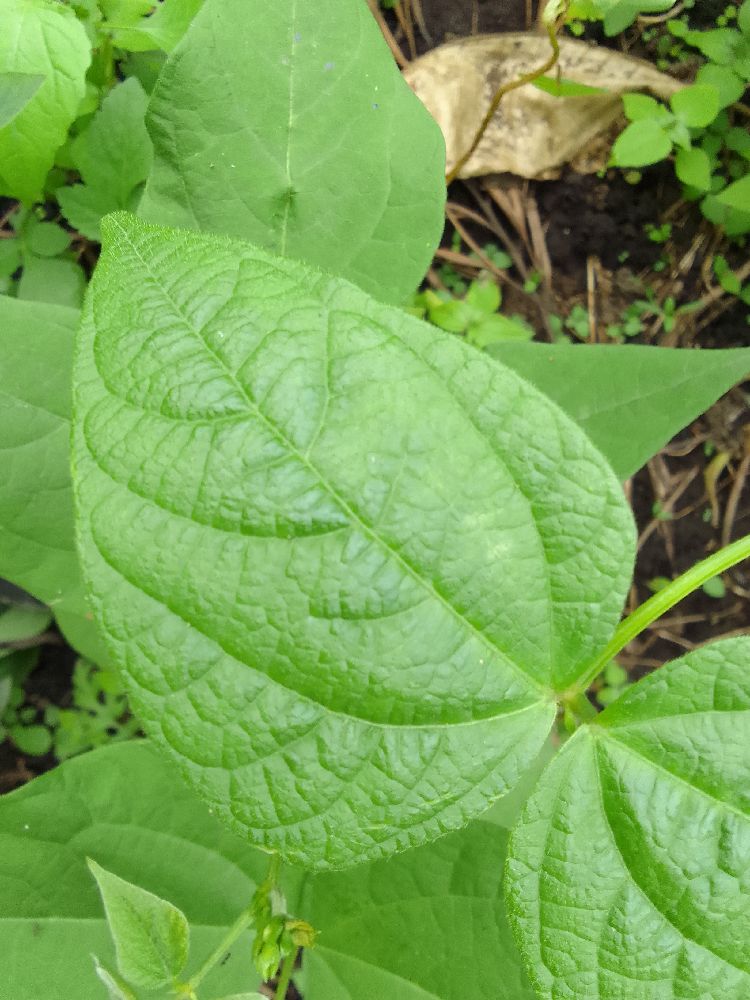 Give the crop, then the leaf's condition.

common bean, healthy
